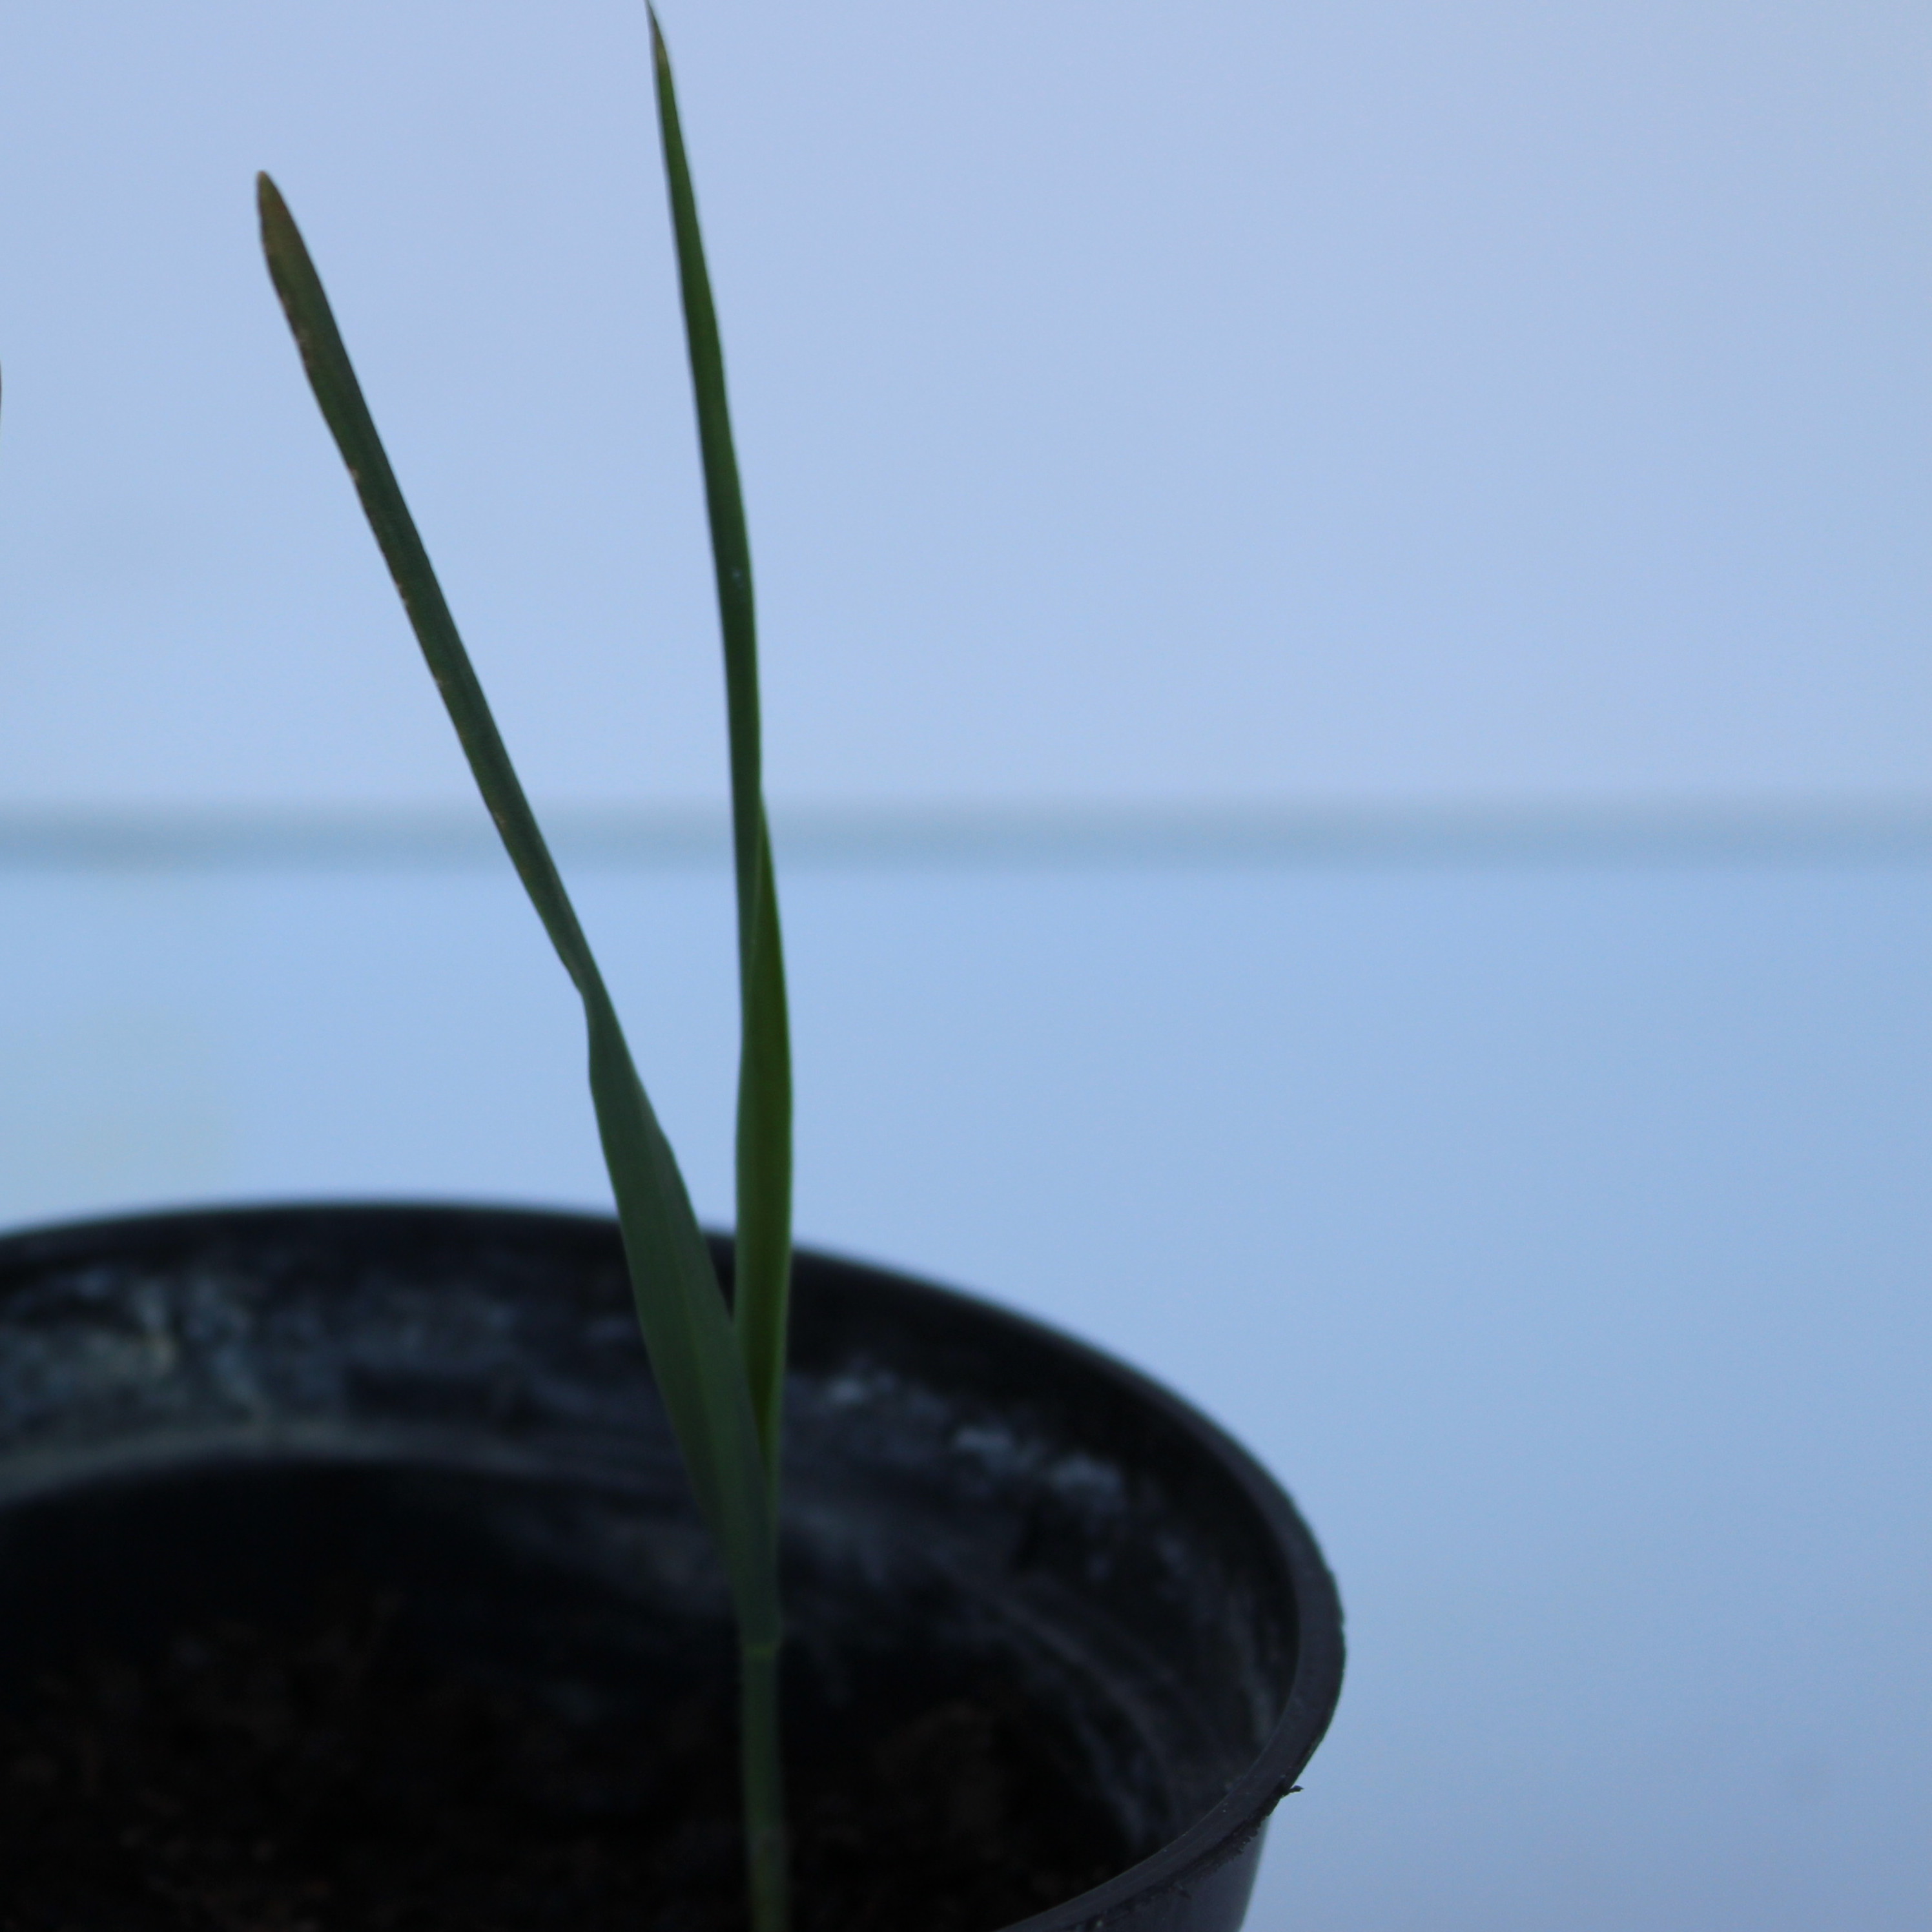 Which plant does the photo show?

Avena sterilis
